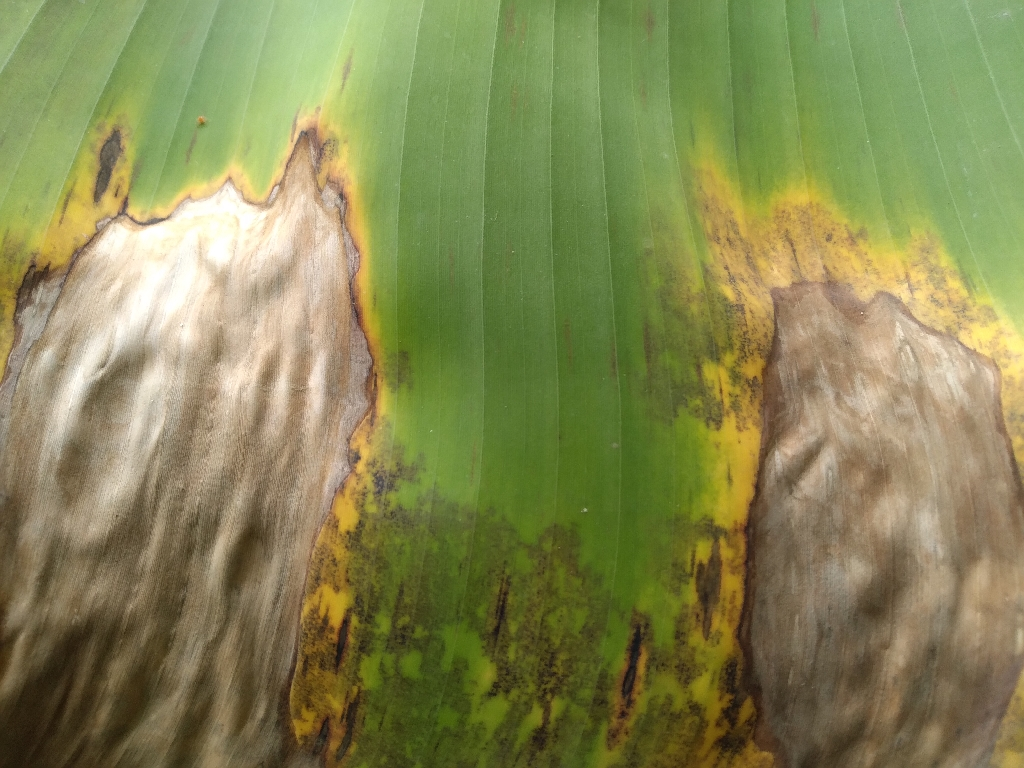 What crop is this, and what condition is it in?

banana, black sigatoka
